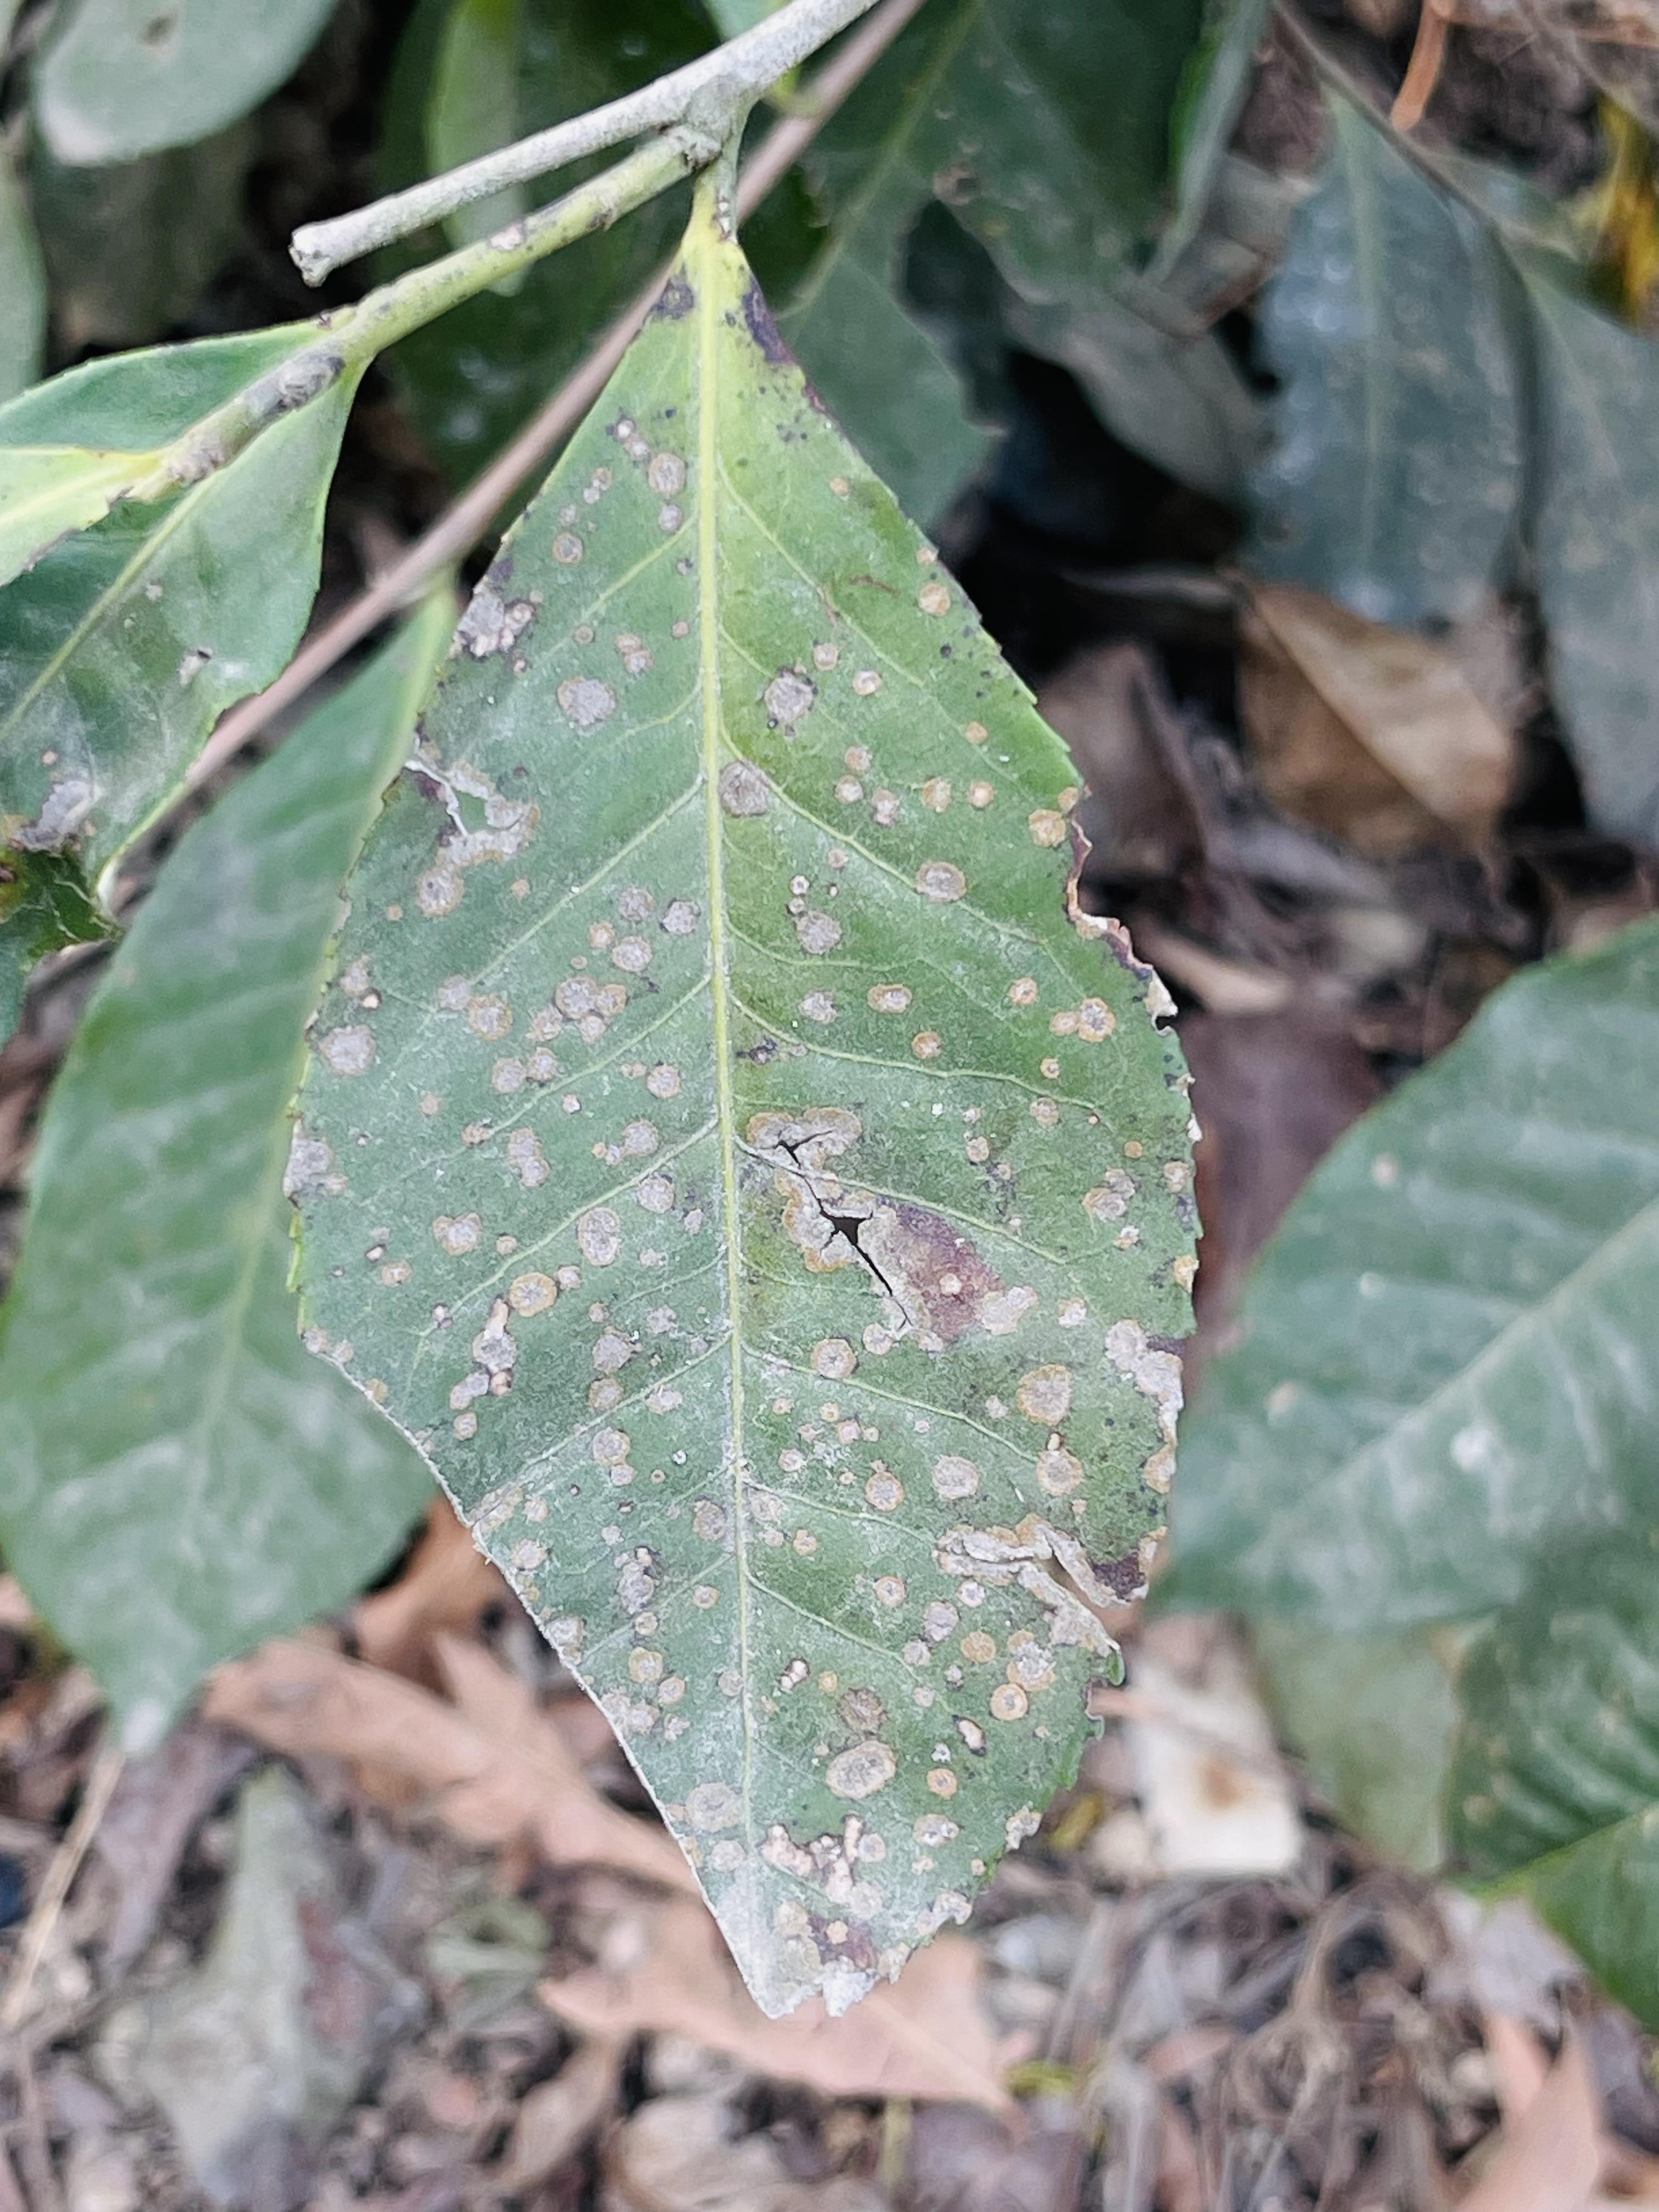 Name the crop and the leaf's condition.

tea, red rust
